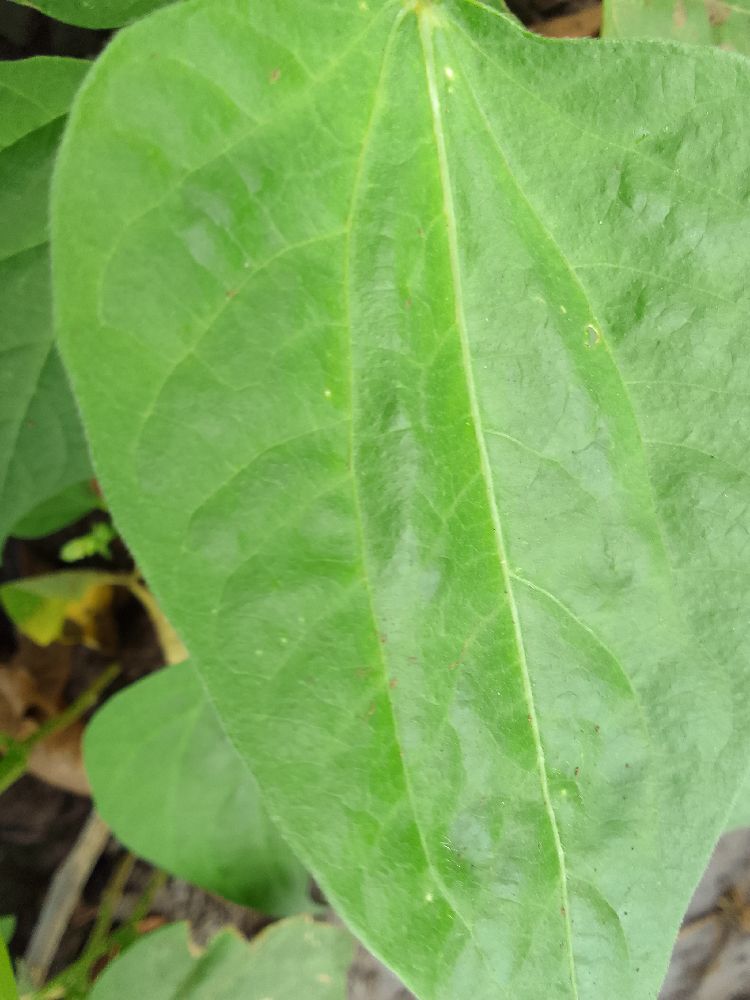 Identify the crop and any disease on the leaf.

common bean, healthy
